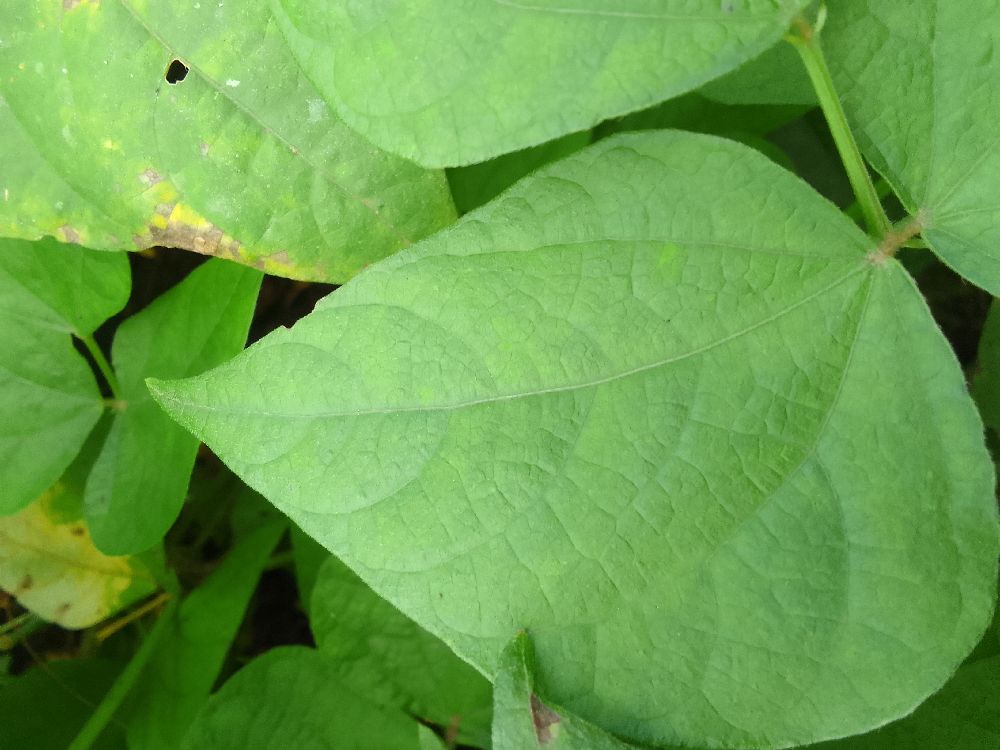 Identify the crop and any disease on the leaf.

common bean, healthy
